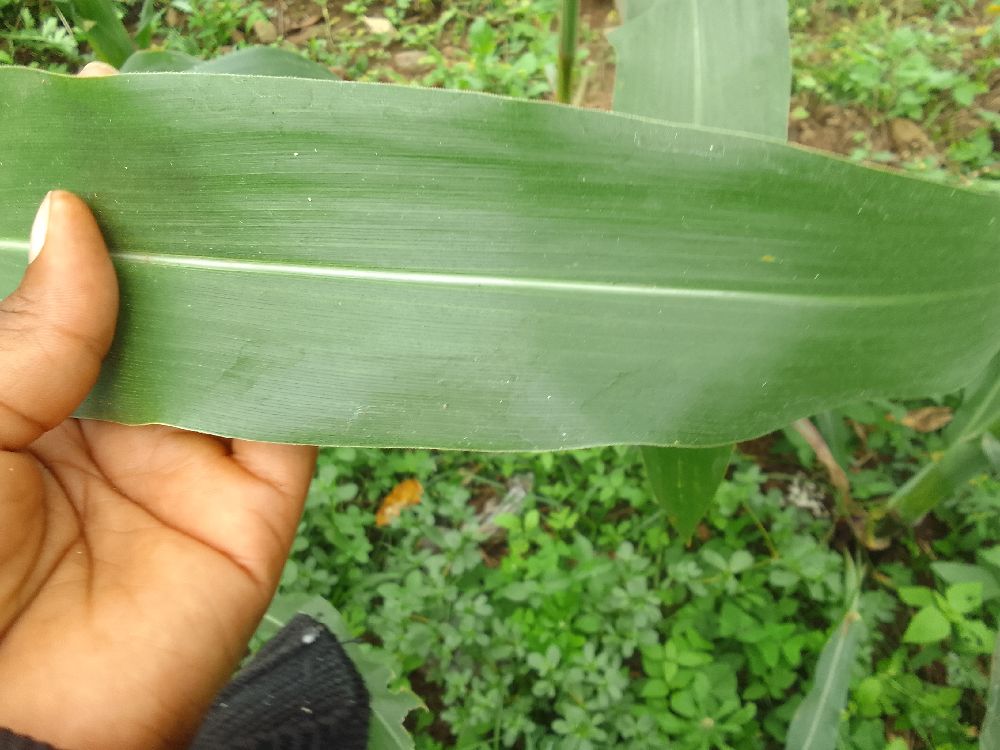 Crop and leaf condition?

maize, healthy
